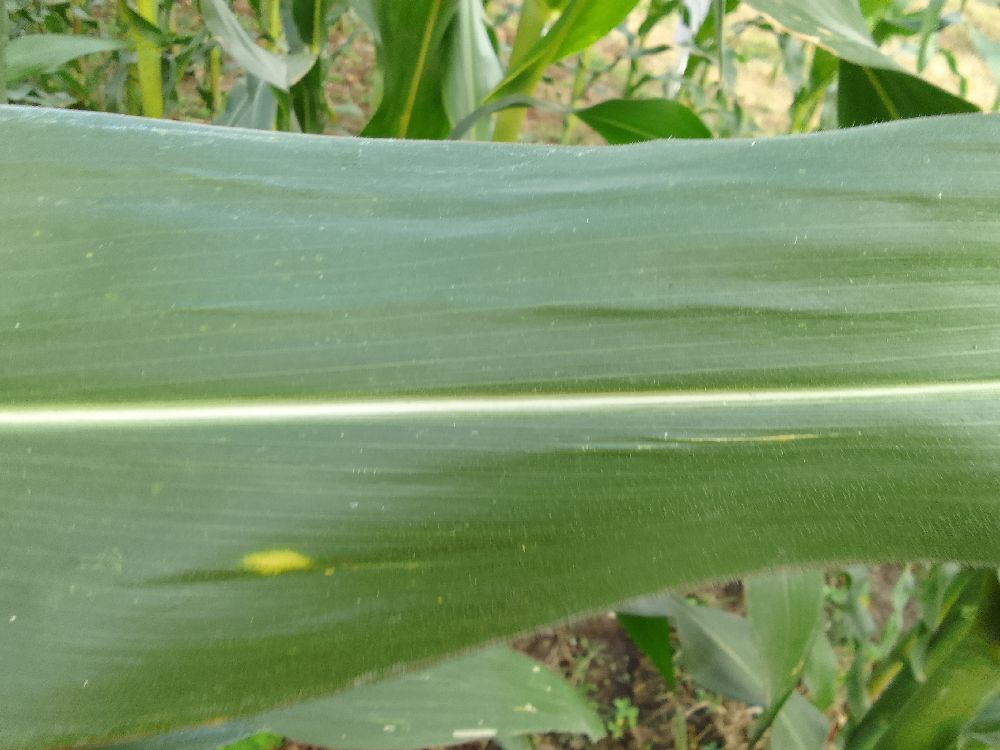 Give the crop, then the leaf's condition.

maize, healthy
